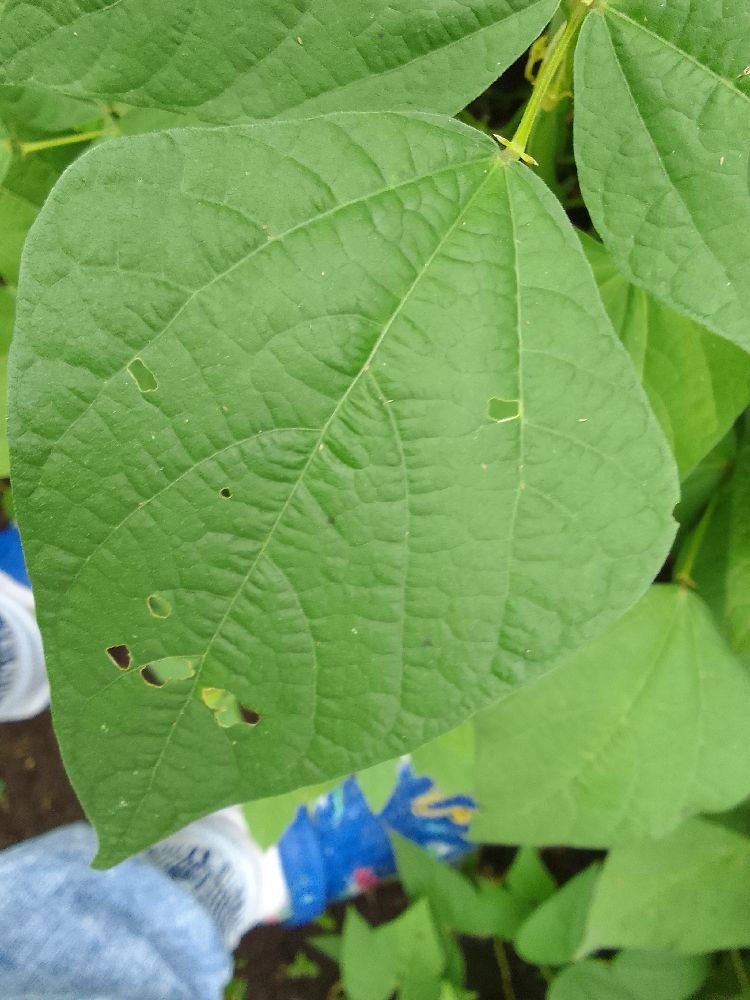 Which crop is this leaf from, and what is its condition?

common bean, healthy
